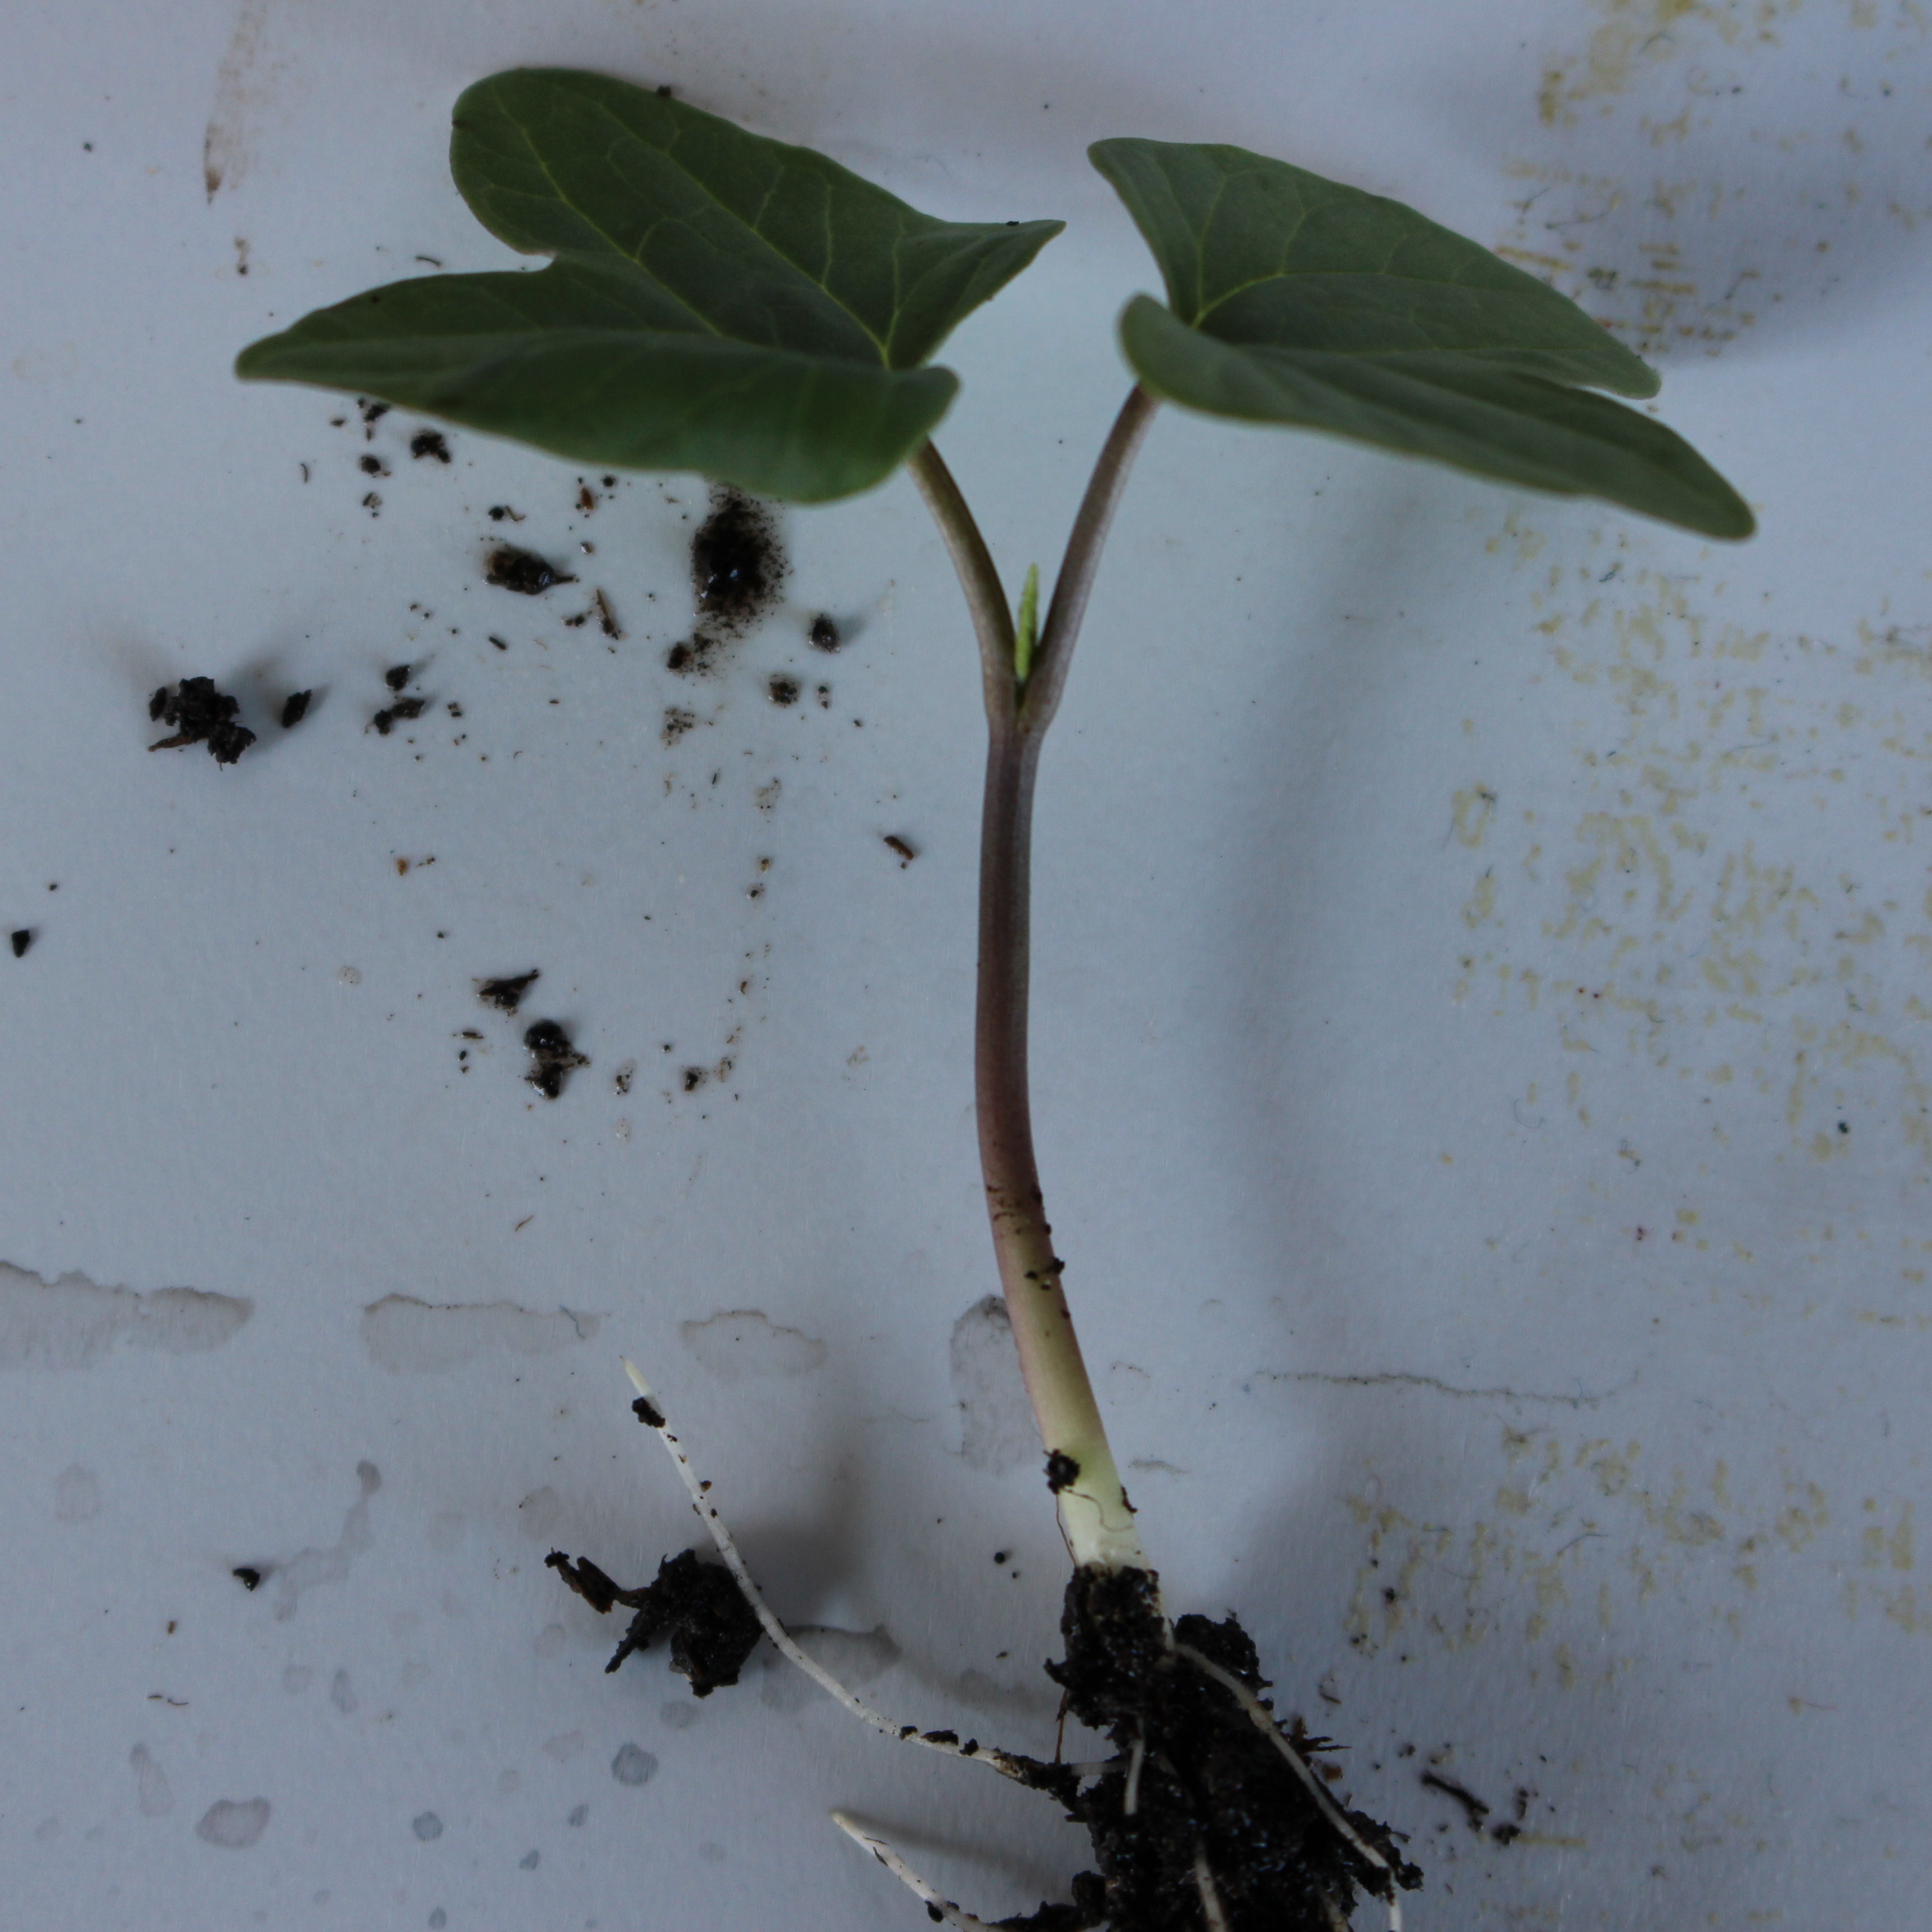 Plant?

Convolvulus arvensis
